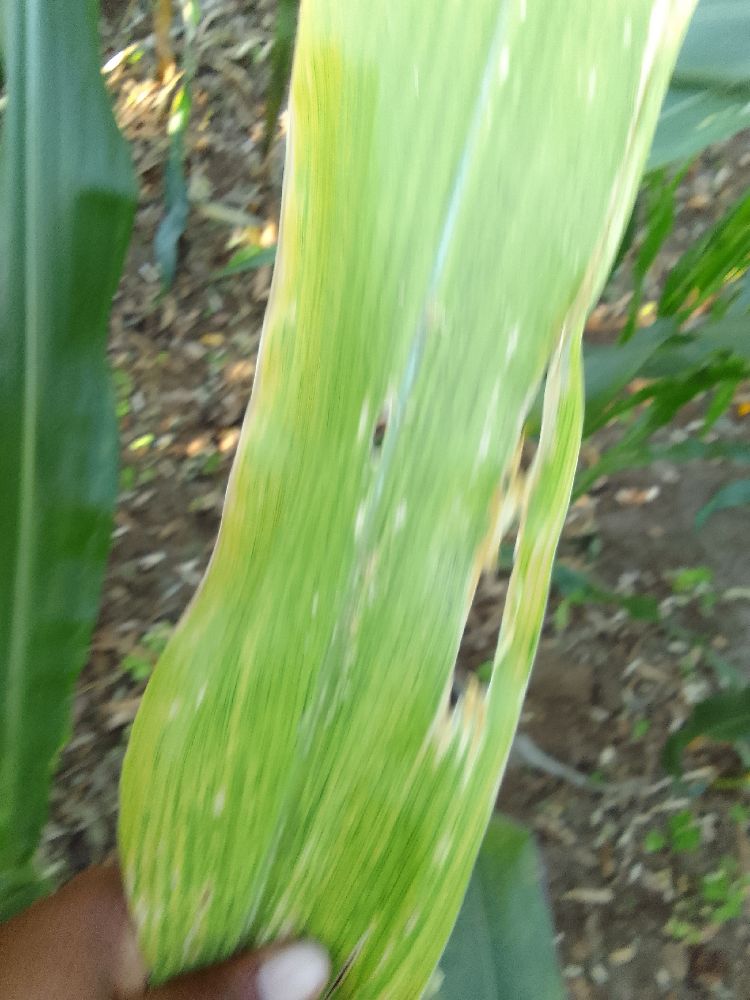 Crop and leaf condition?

maize, maize lethal necrosis
